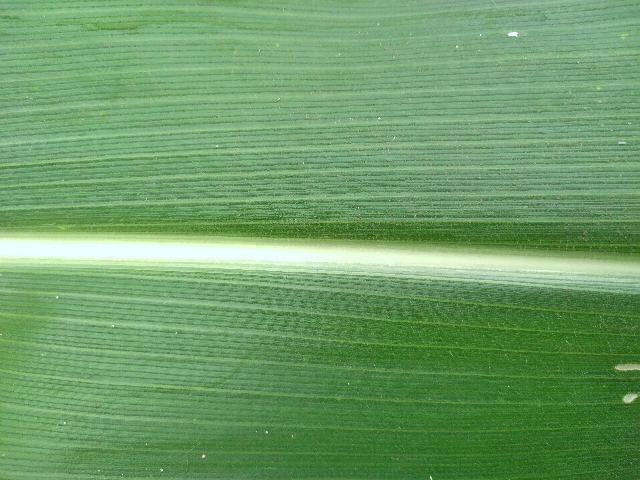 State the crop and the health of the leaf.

maize, healthy
